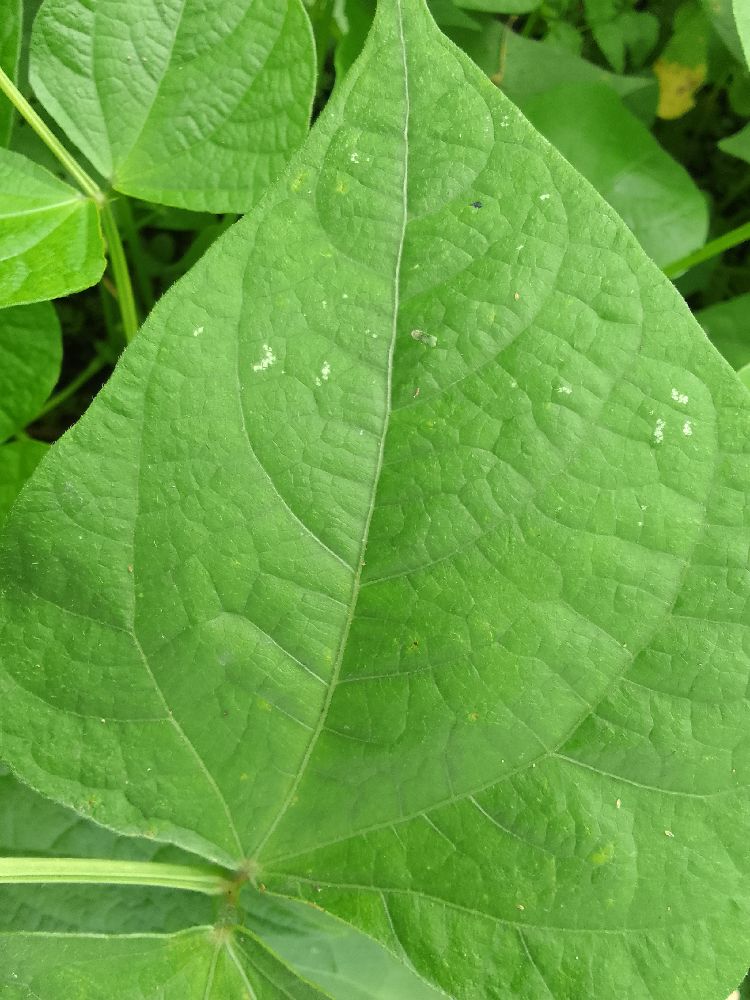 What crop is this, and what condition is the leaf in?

common bean, healthy
